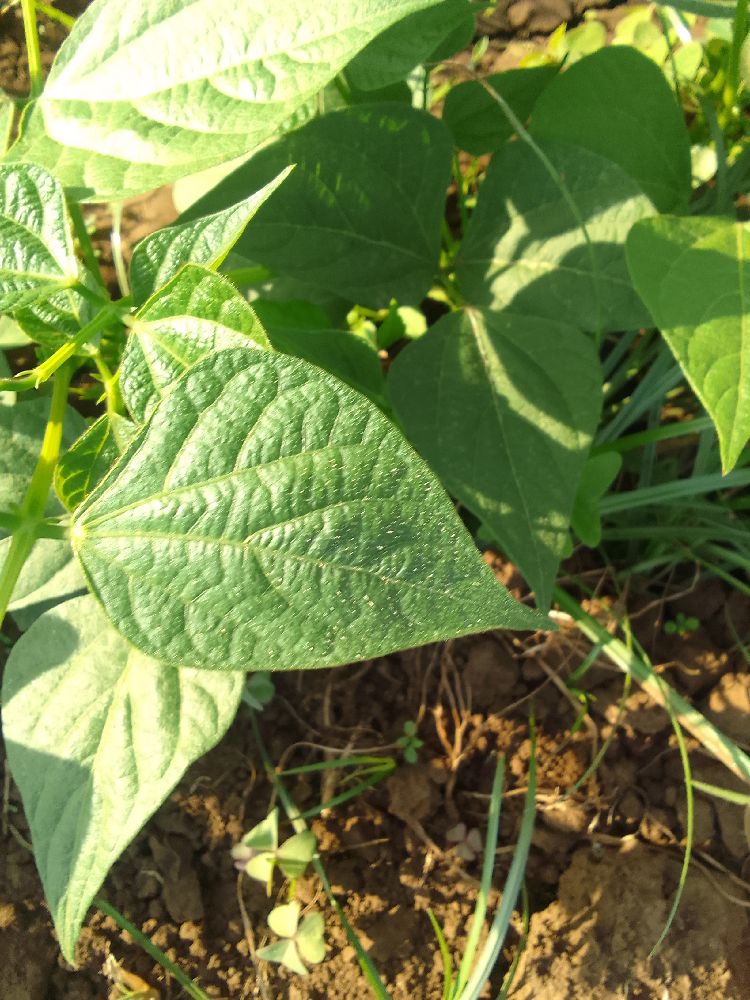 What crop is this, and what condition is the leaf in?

common bean, healthy
